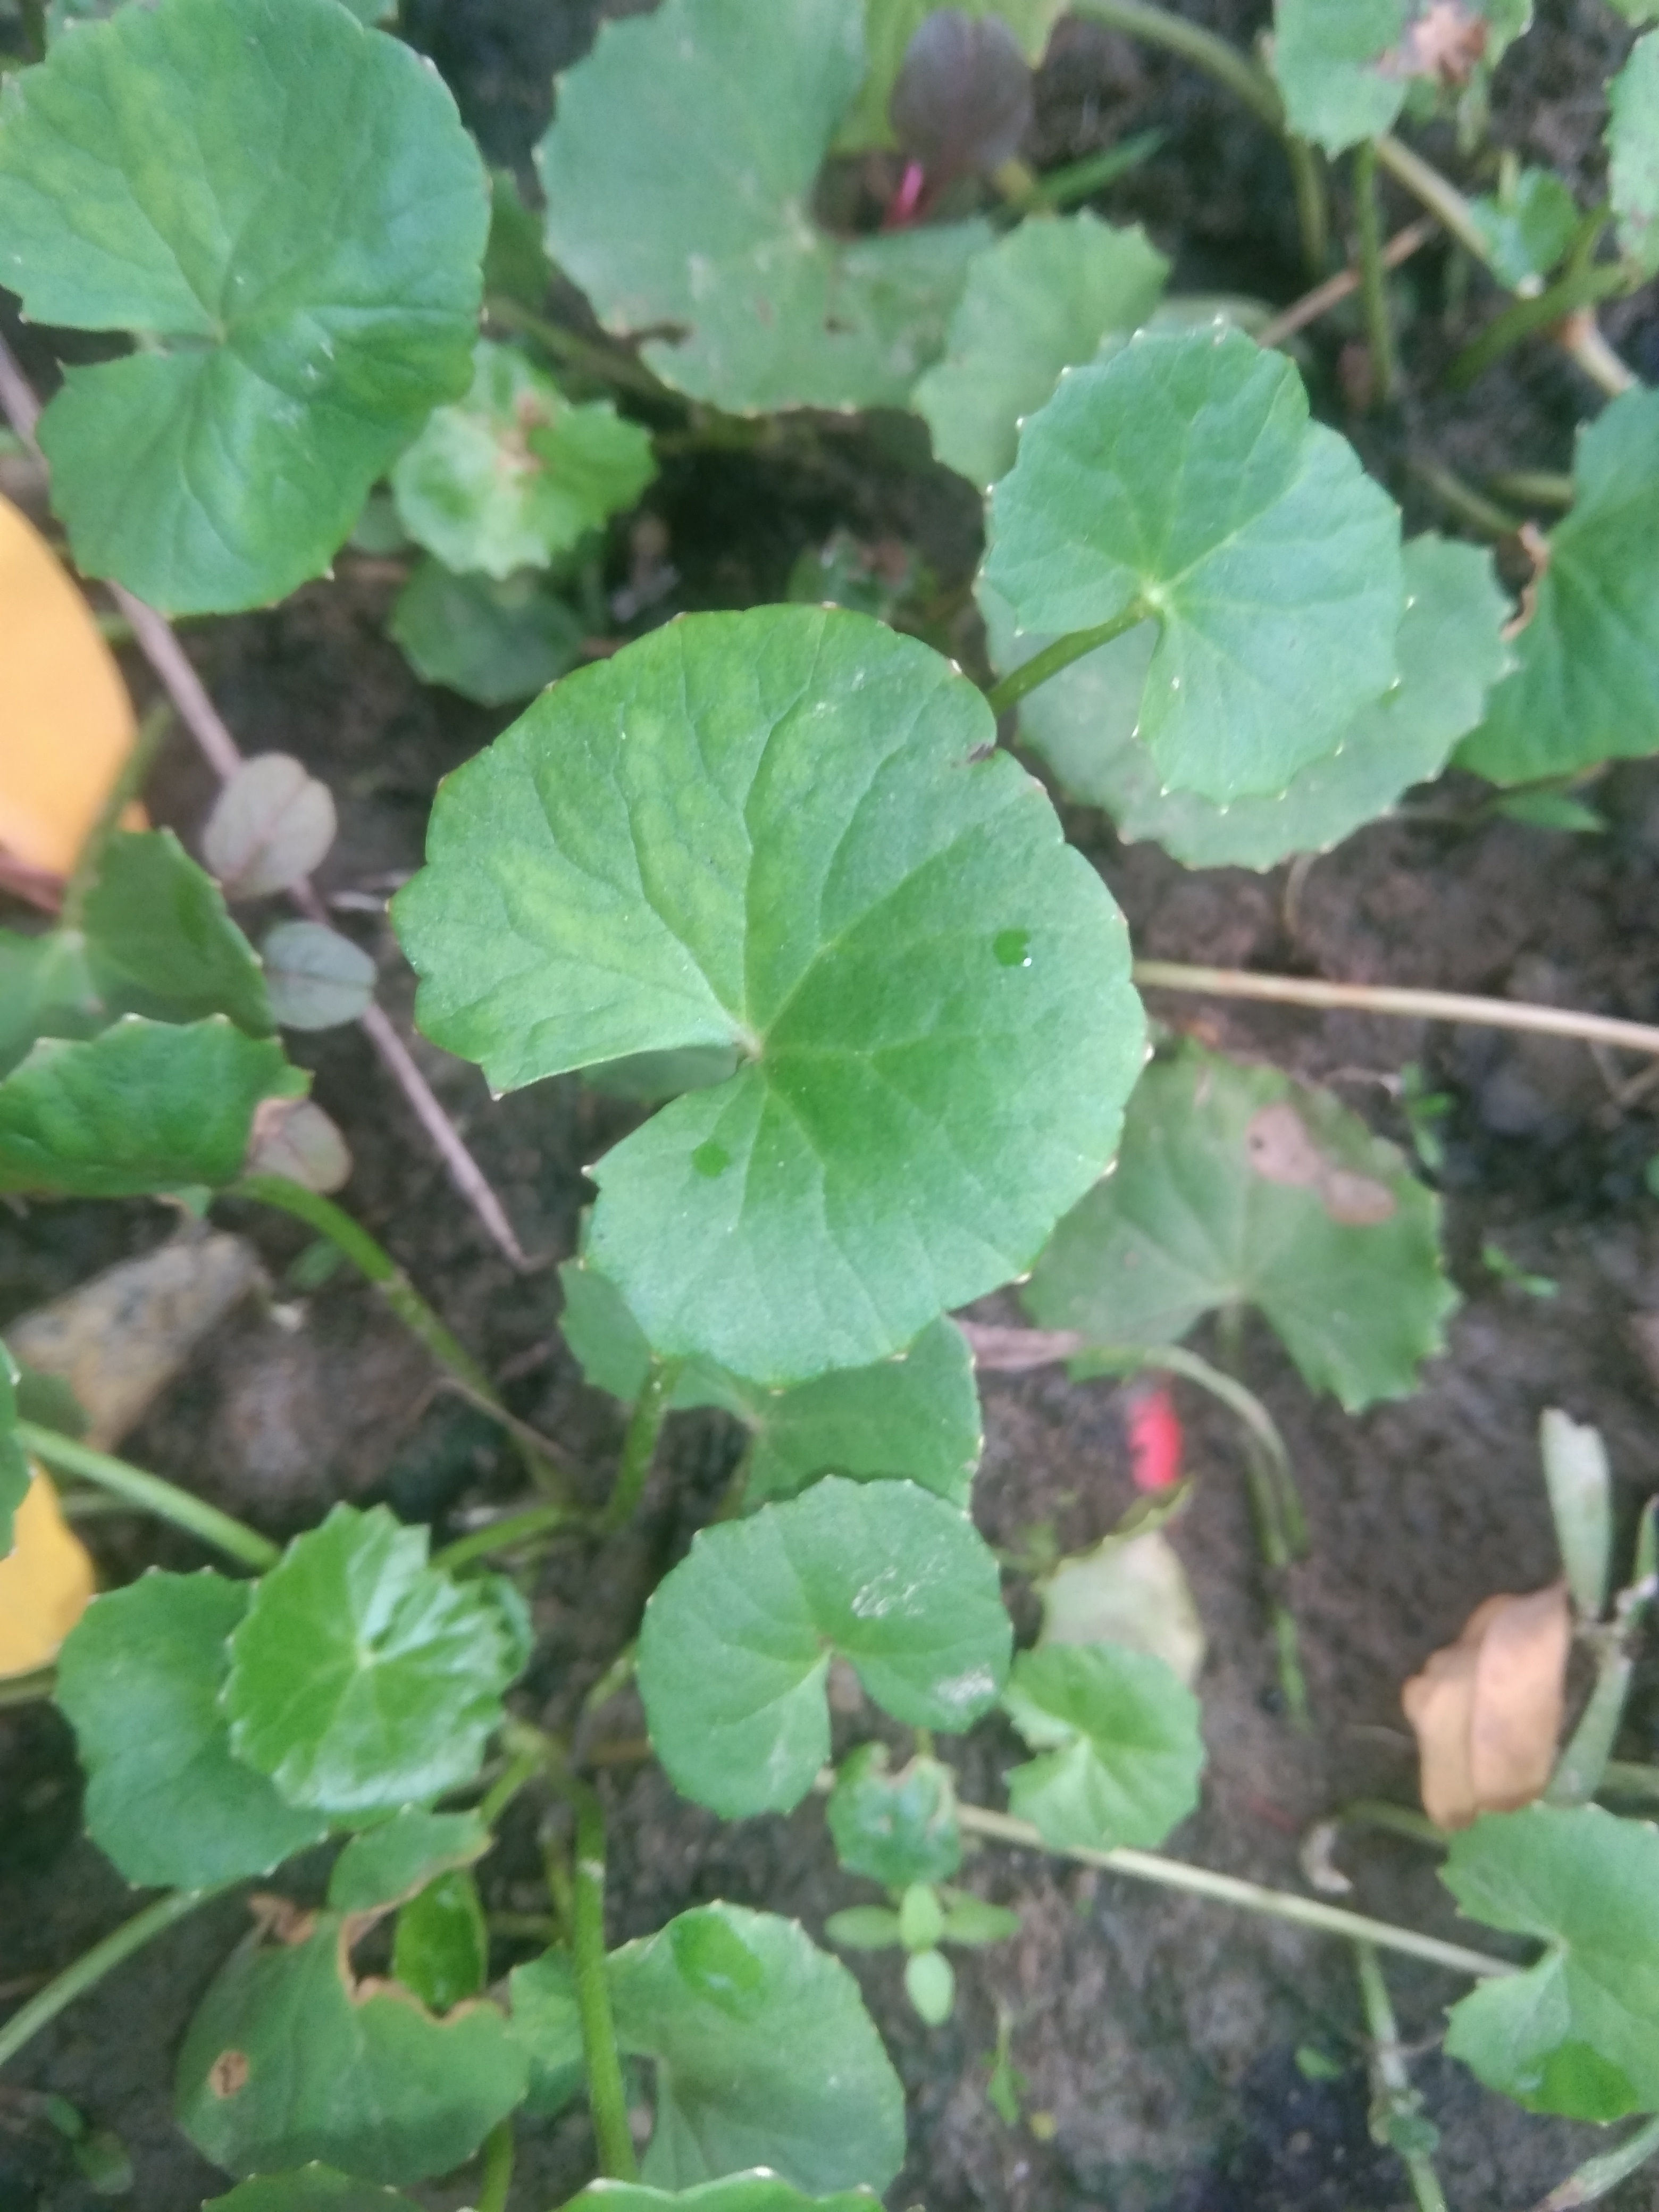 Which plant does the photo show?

thankuni
